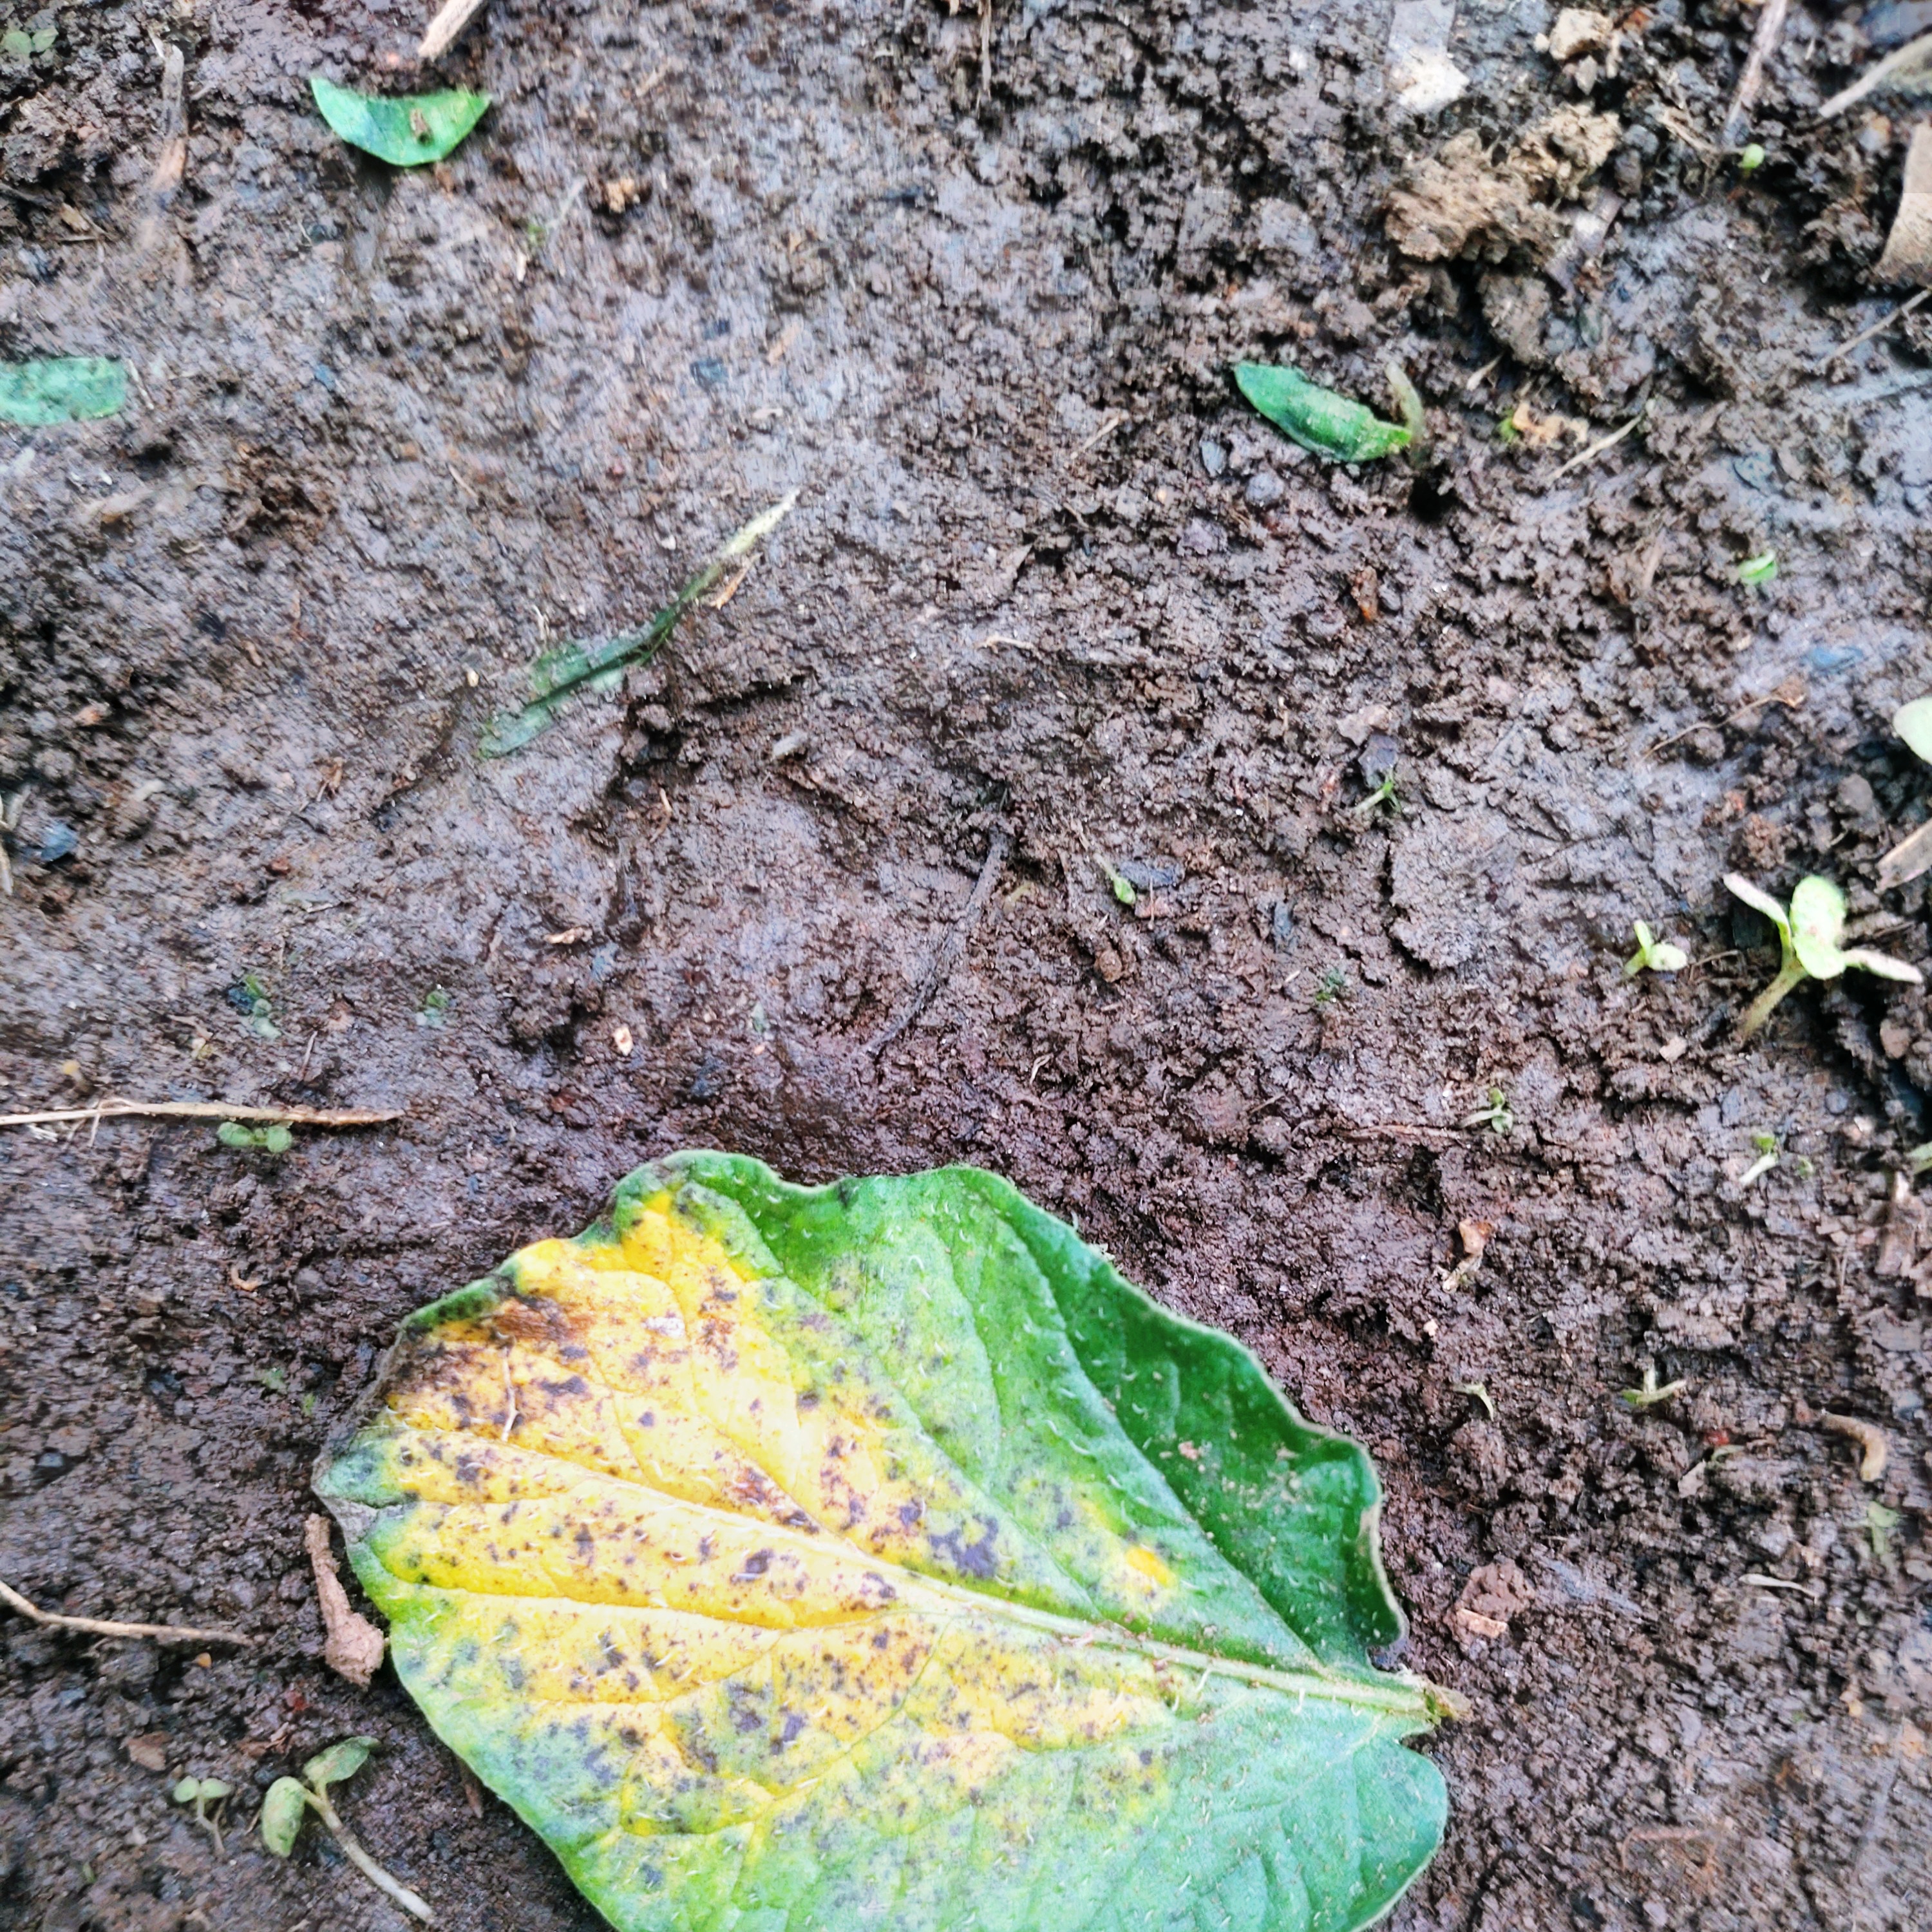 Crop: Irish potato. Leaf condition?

late blight
